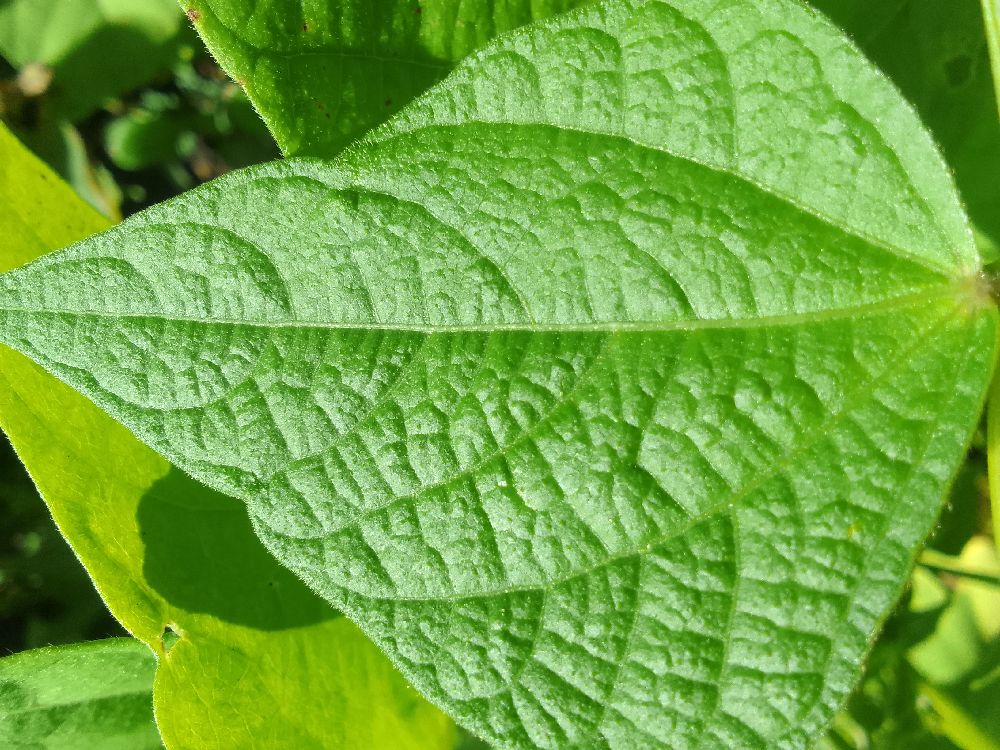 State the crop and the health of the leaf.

common bean, healthy
